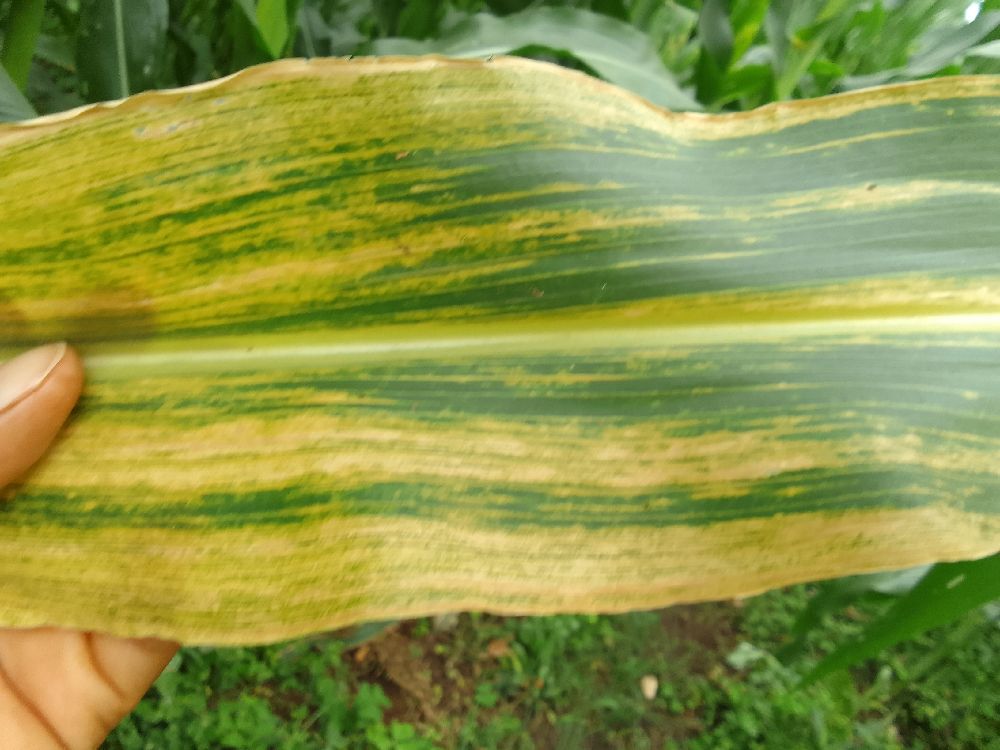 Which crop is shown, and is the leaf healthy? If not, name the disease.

maize, maize lethal necrosis
